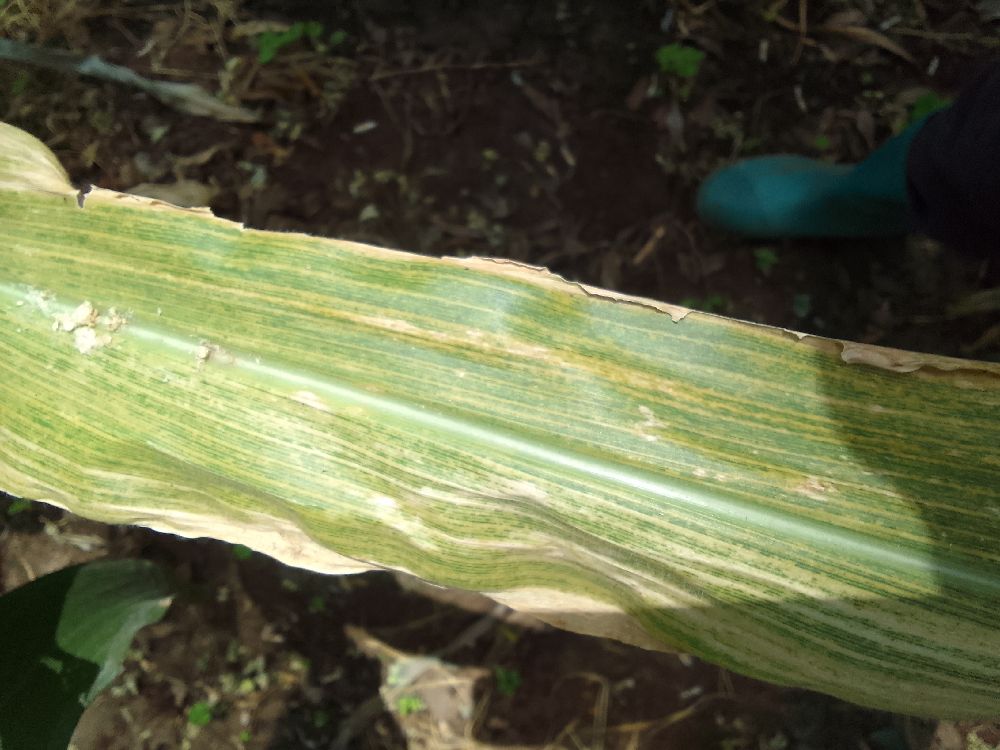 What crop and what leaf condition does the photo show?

maize, maize lethal necrosis
